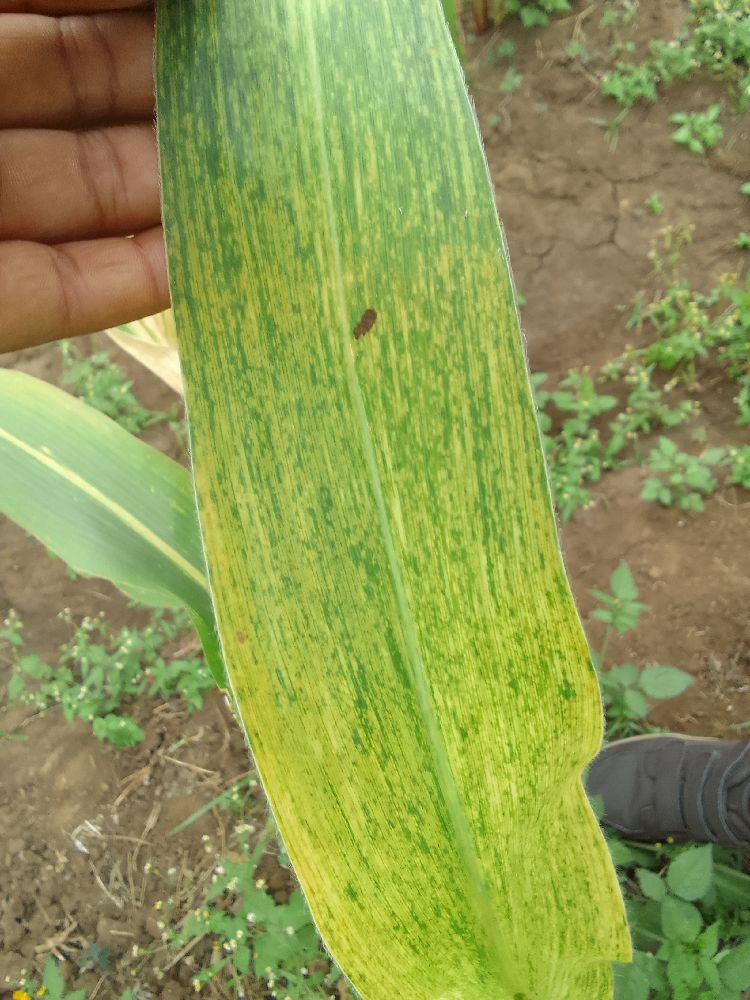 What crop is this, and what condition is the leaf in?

maize, maize lethal necrosis
